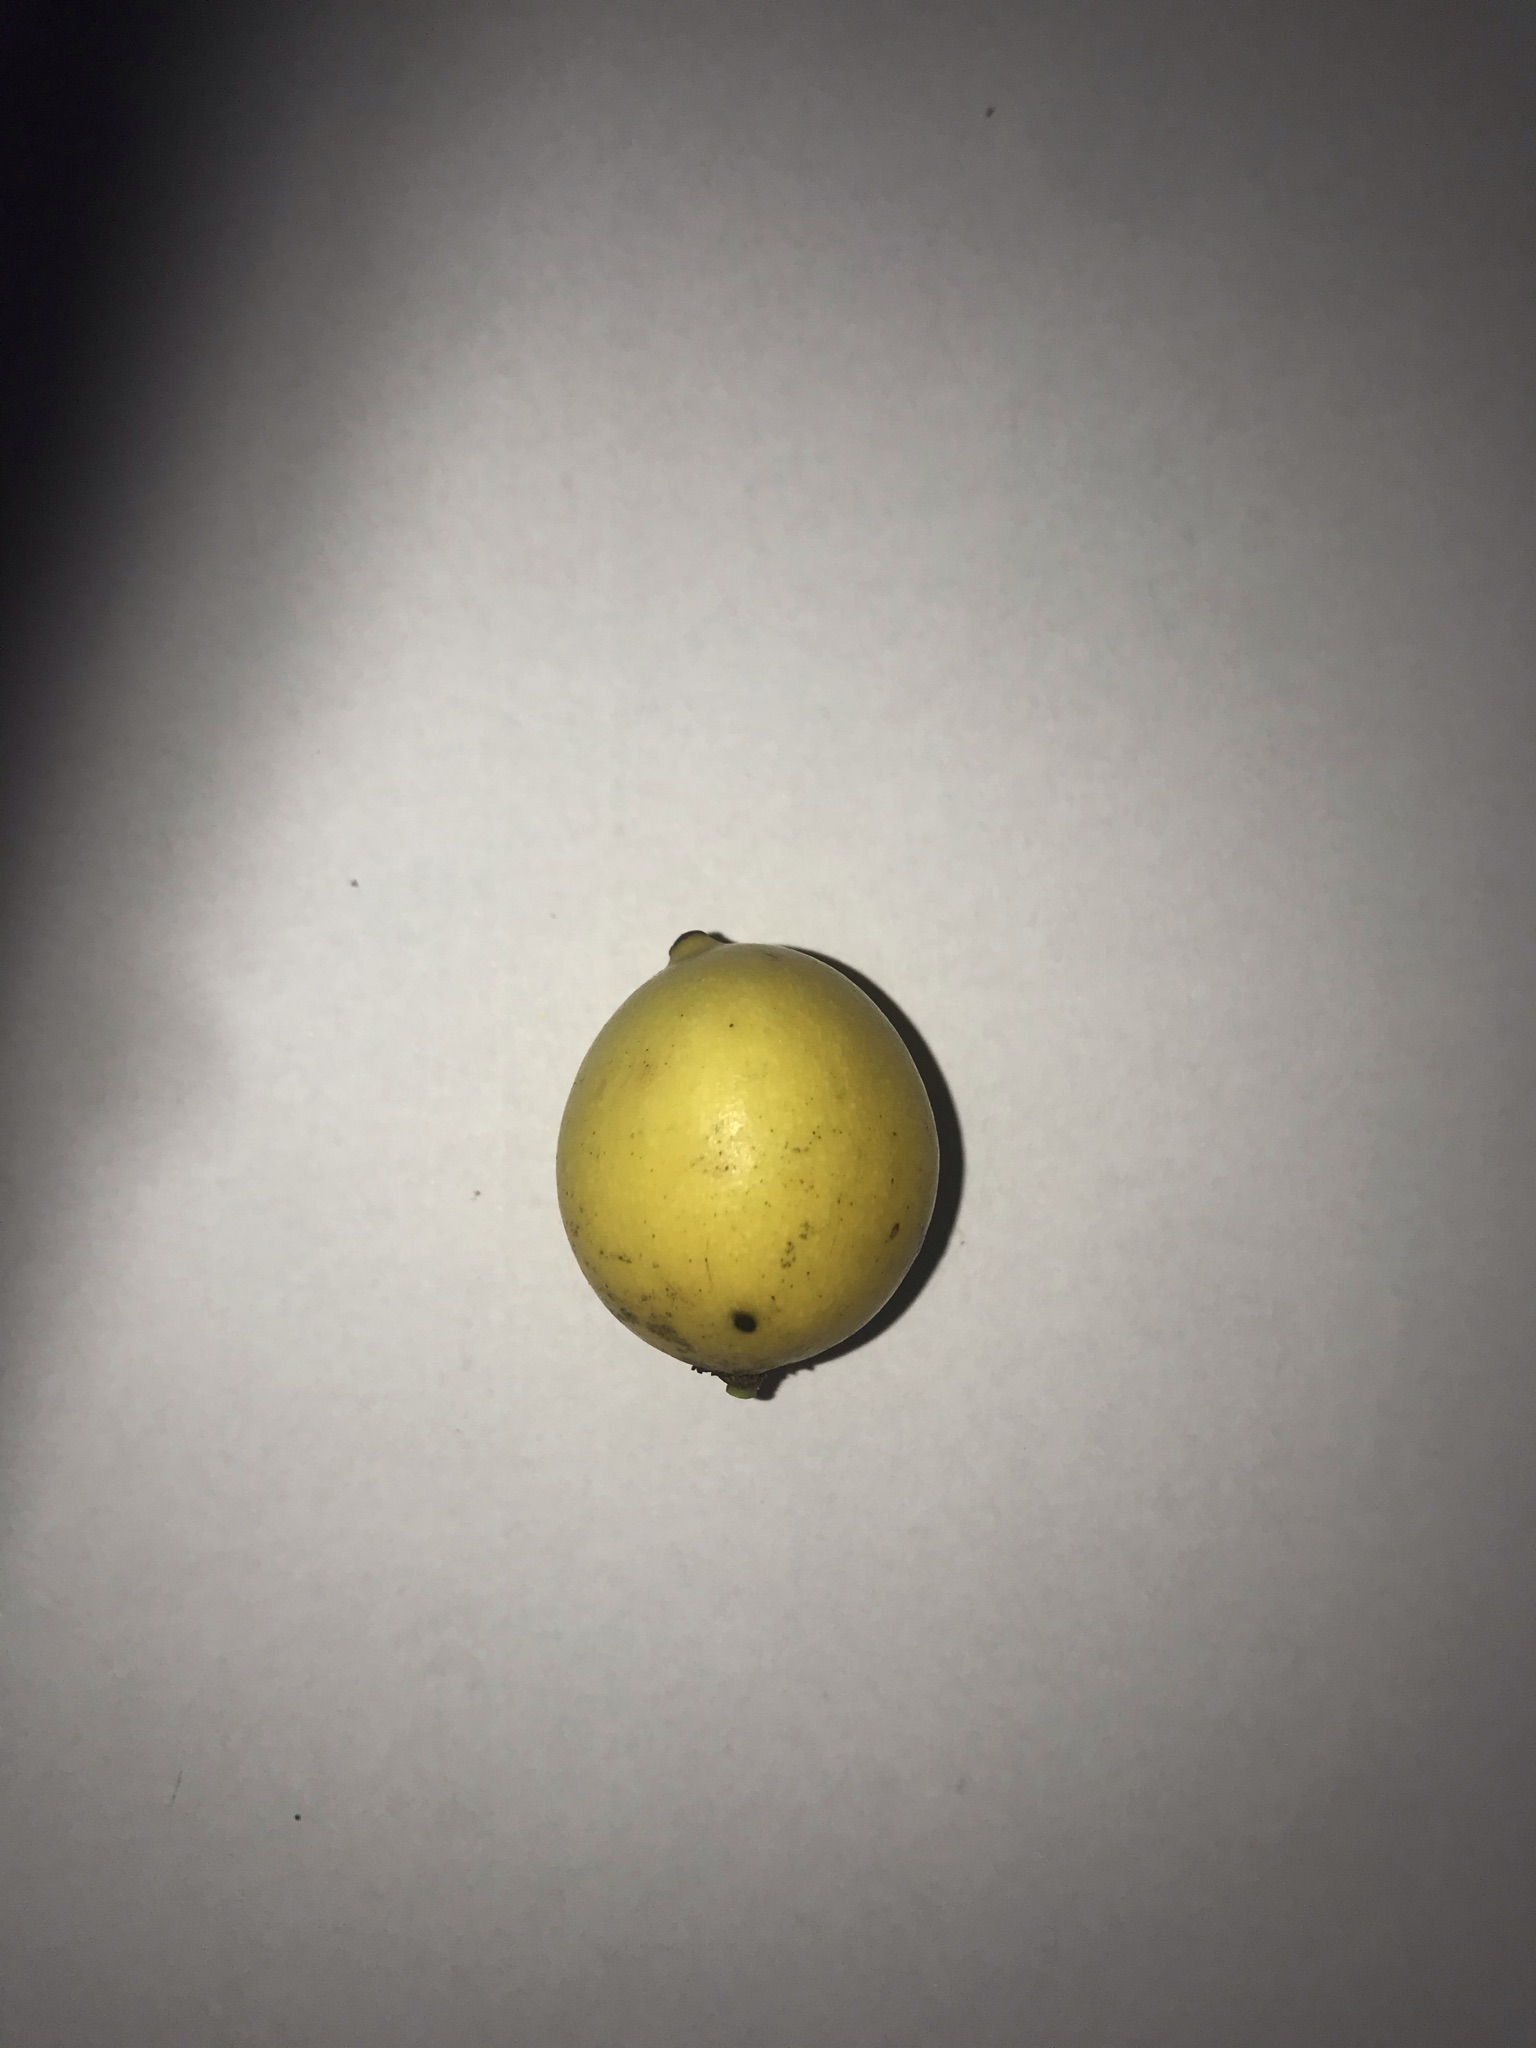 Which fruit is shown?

abiu
